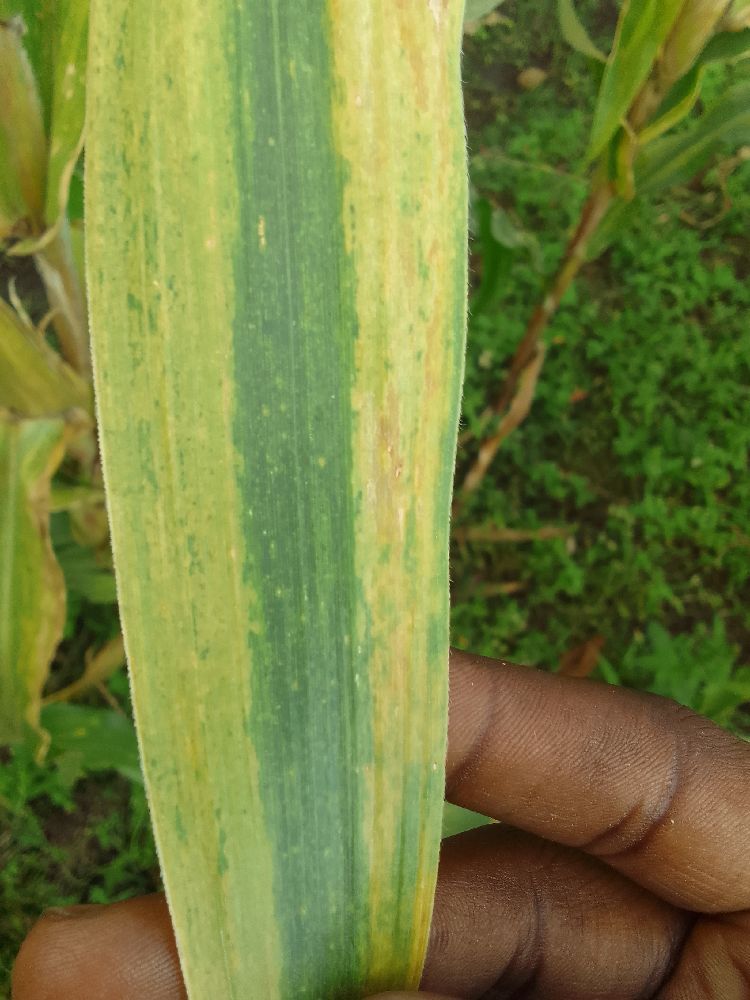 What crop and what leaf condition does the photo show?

maize, maize lethal necrosis
